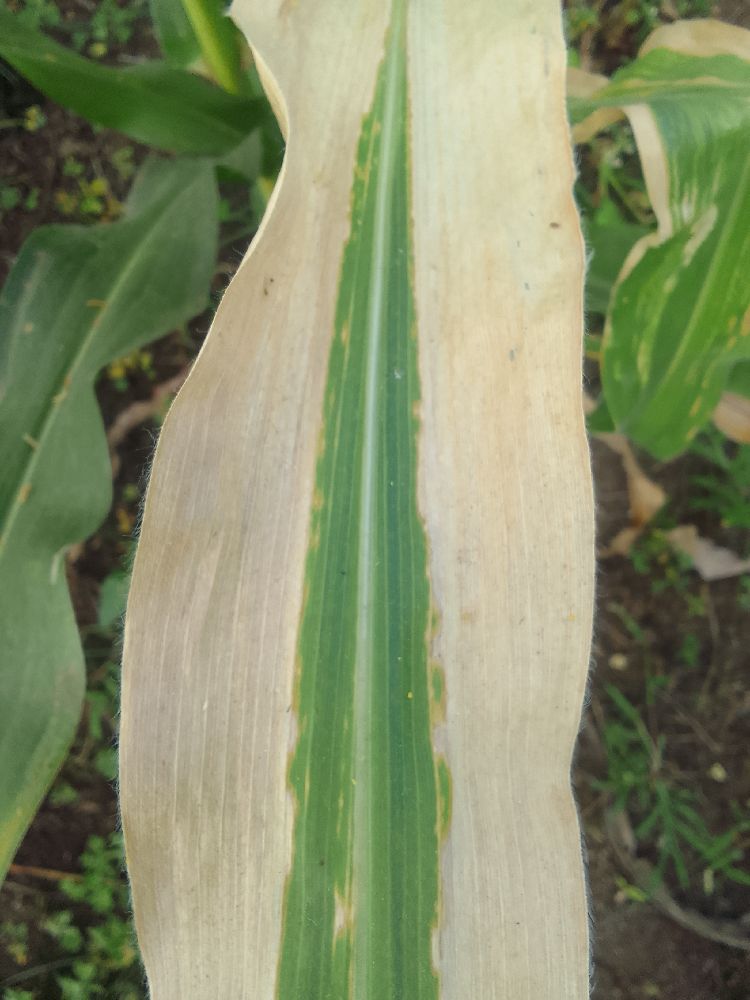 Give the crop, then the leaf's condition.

maize, maize lethal necrosis
